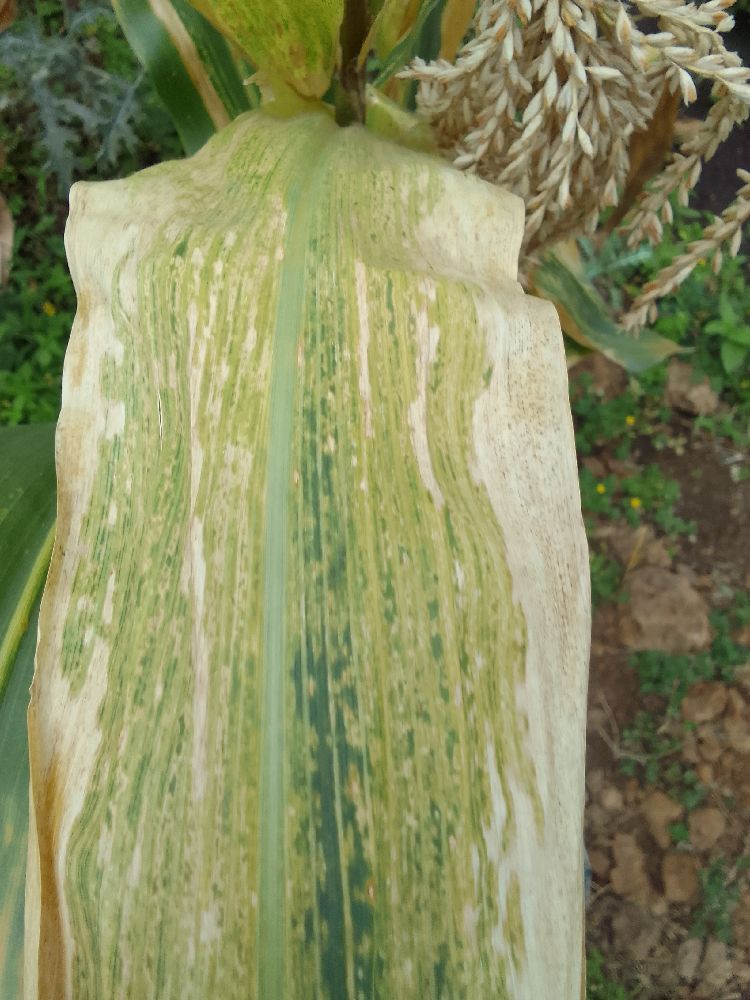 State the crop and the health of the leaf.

maize, maize lethal necrosis
